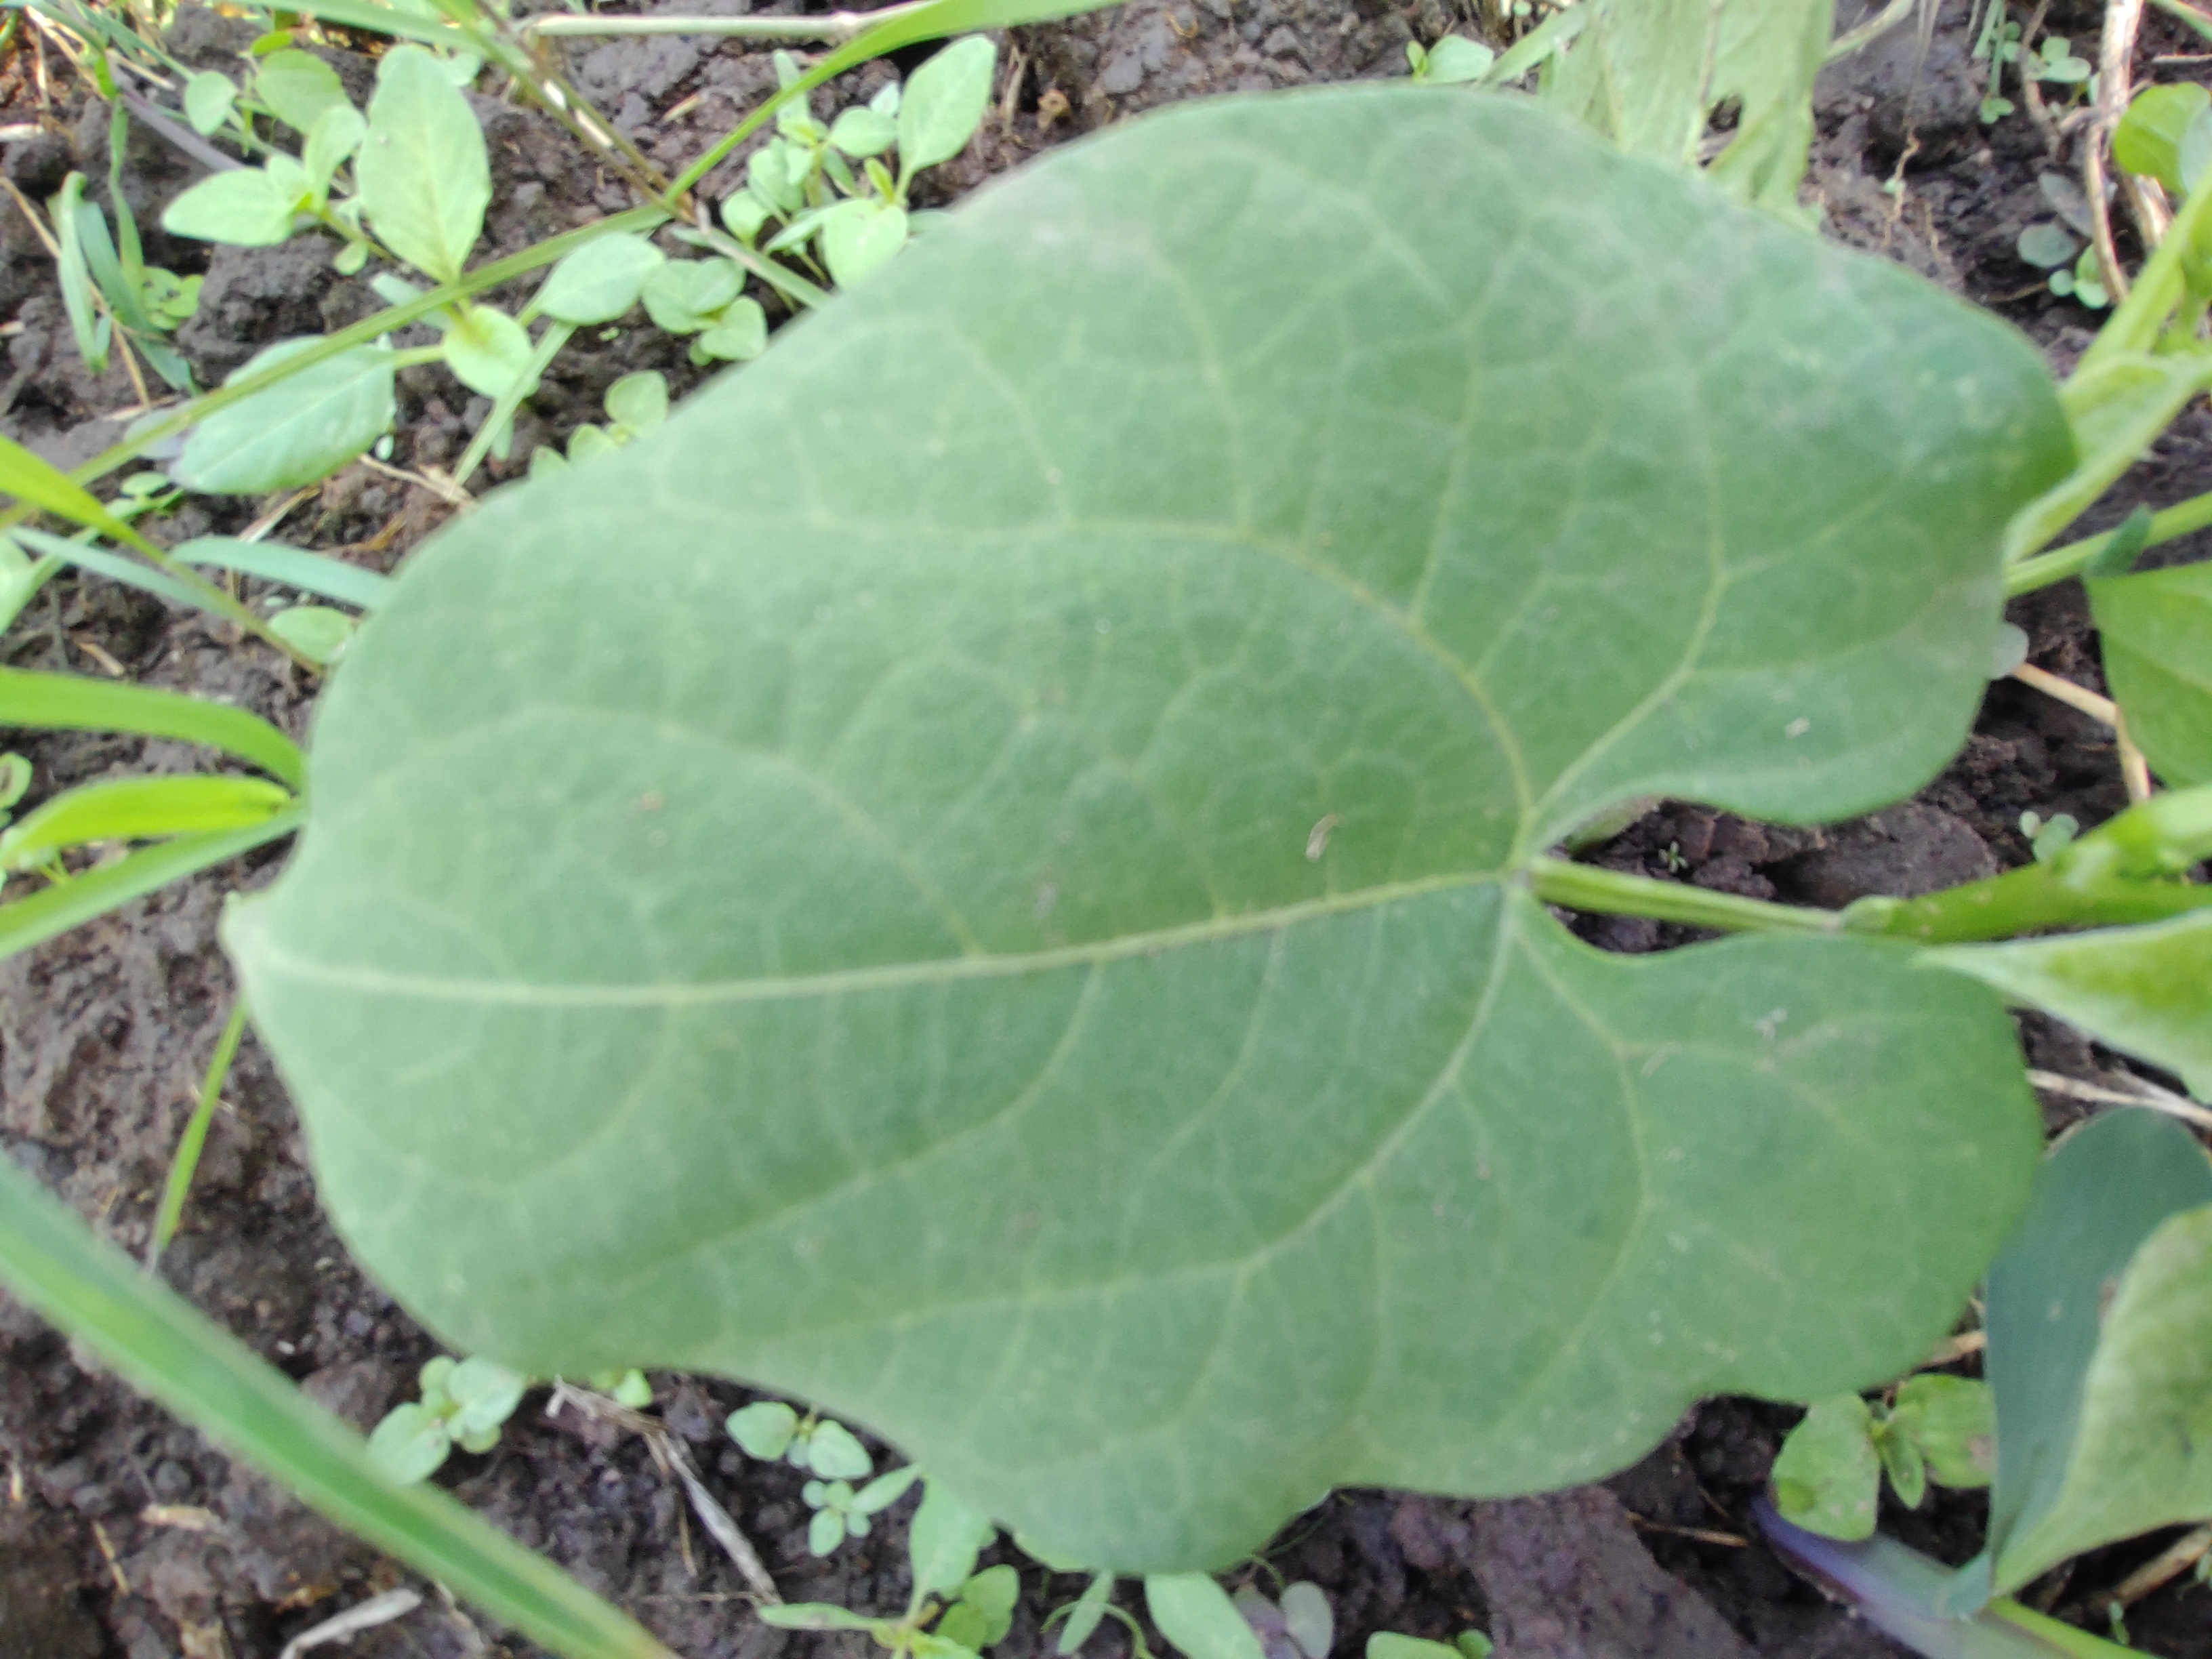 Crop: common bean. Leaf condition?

healthy
